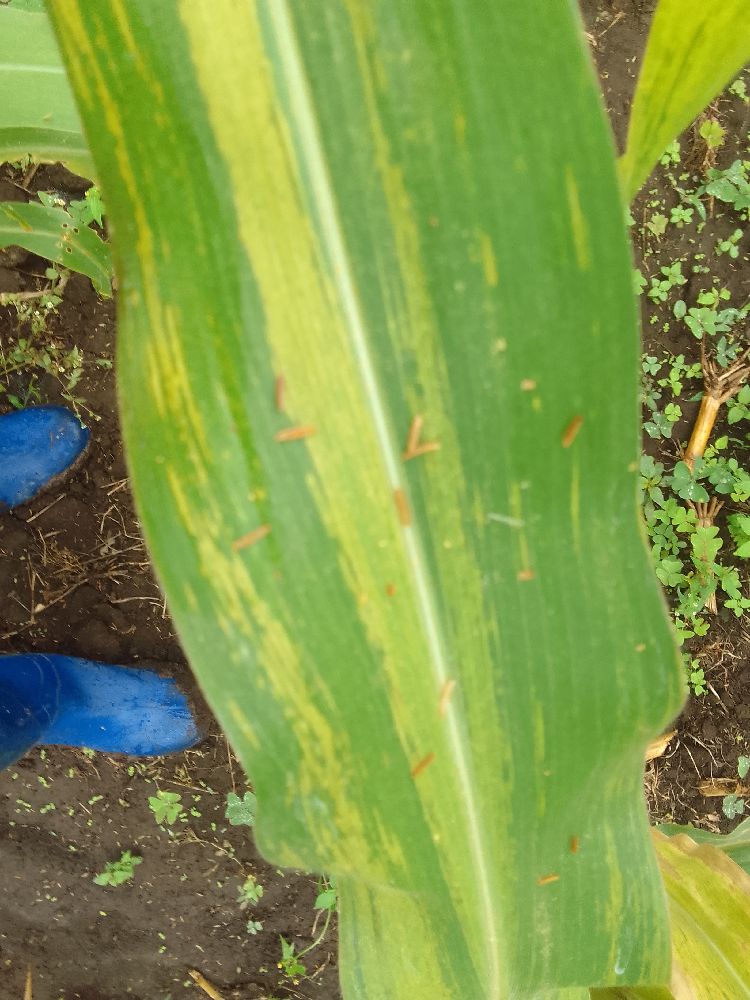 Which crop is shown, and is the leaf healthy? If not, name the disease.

maize, maize lethal necrosis
